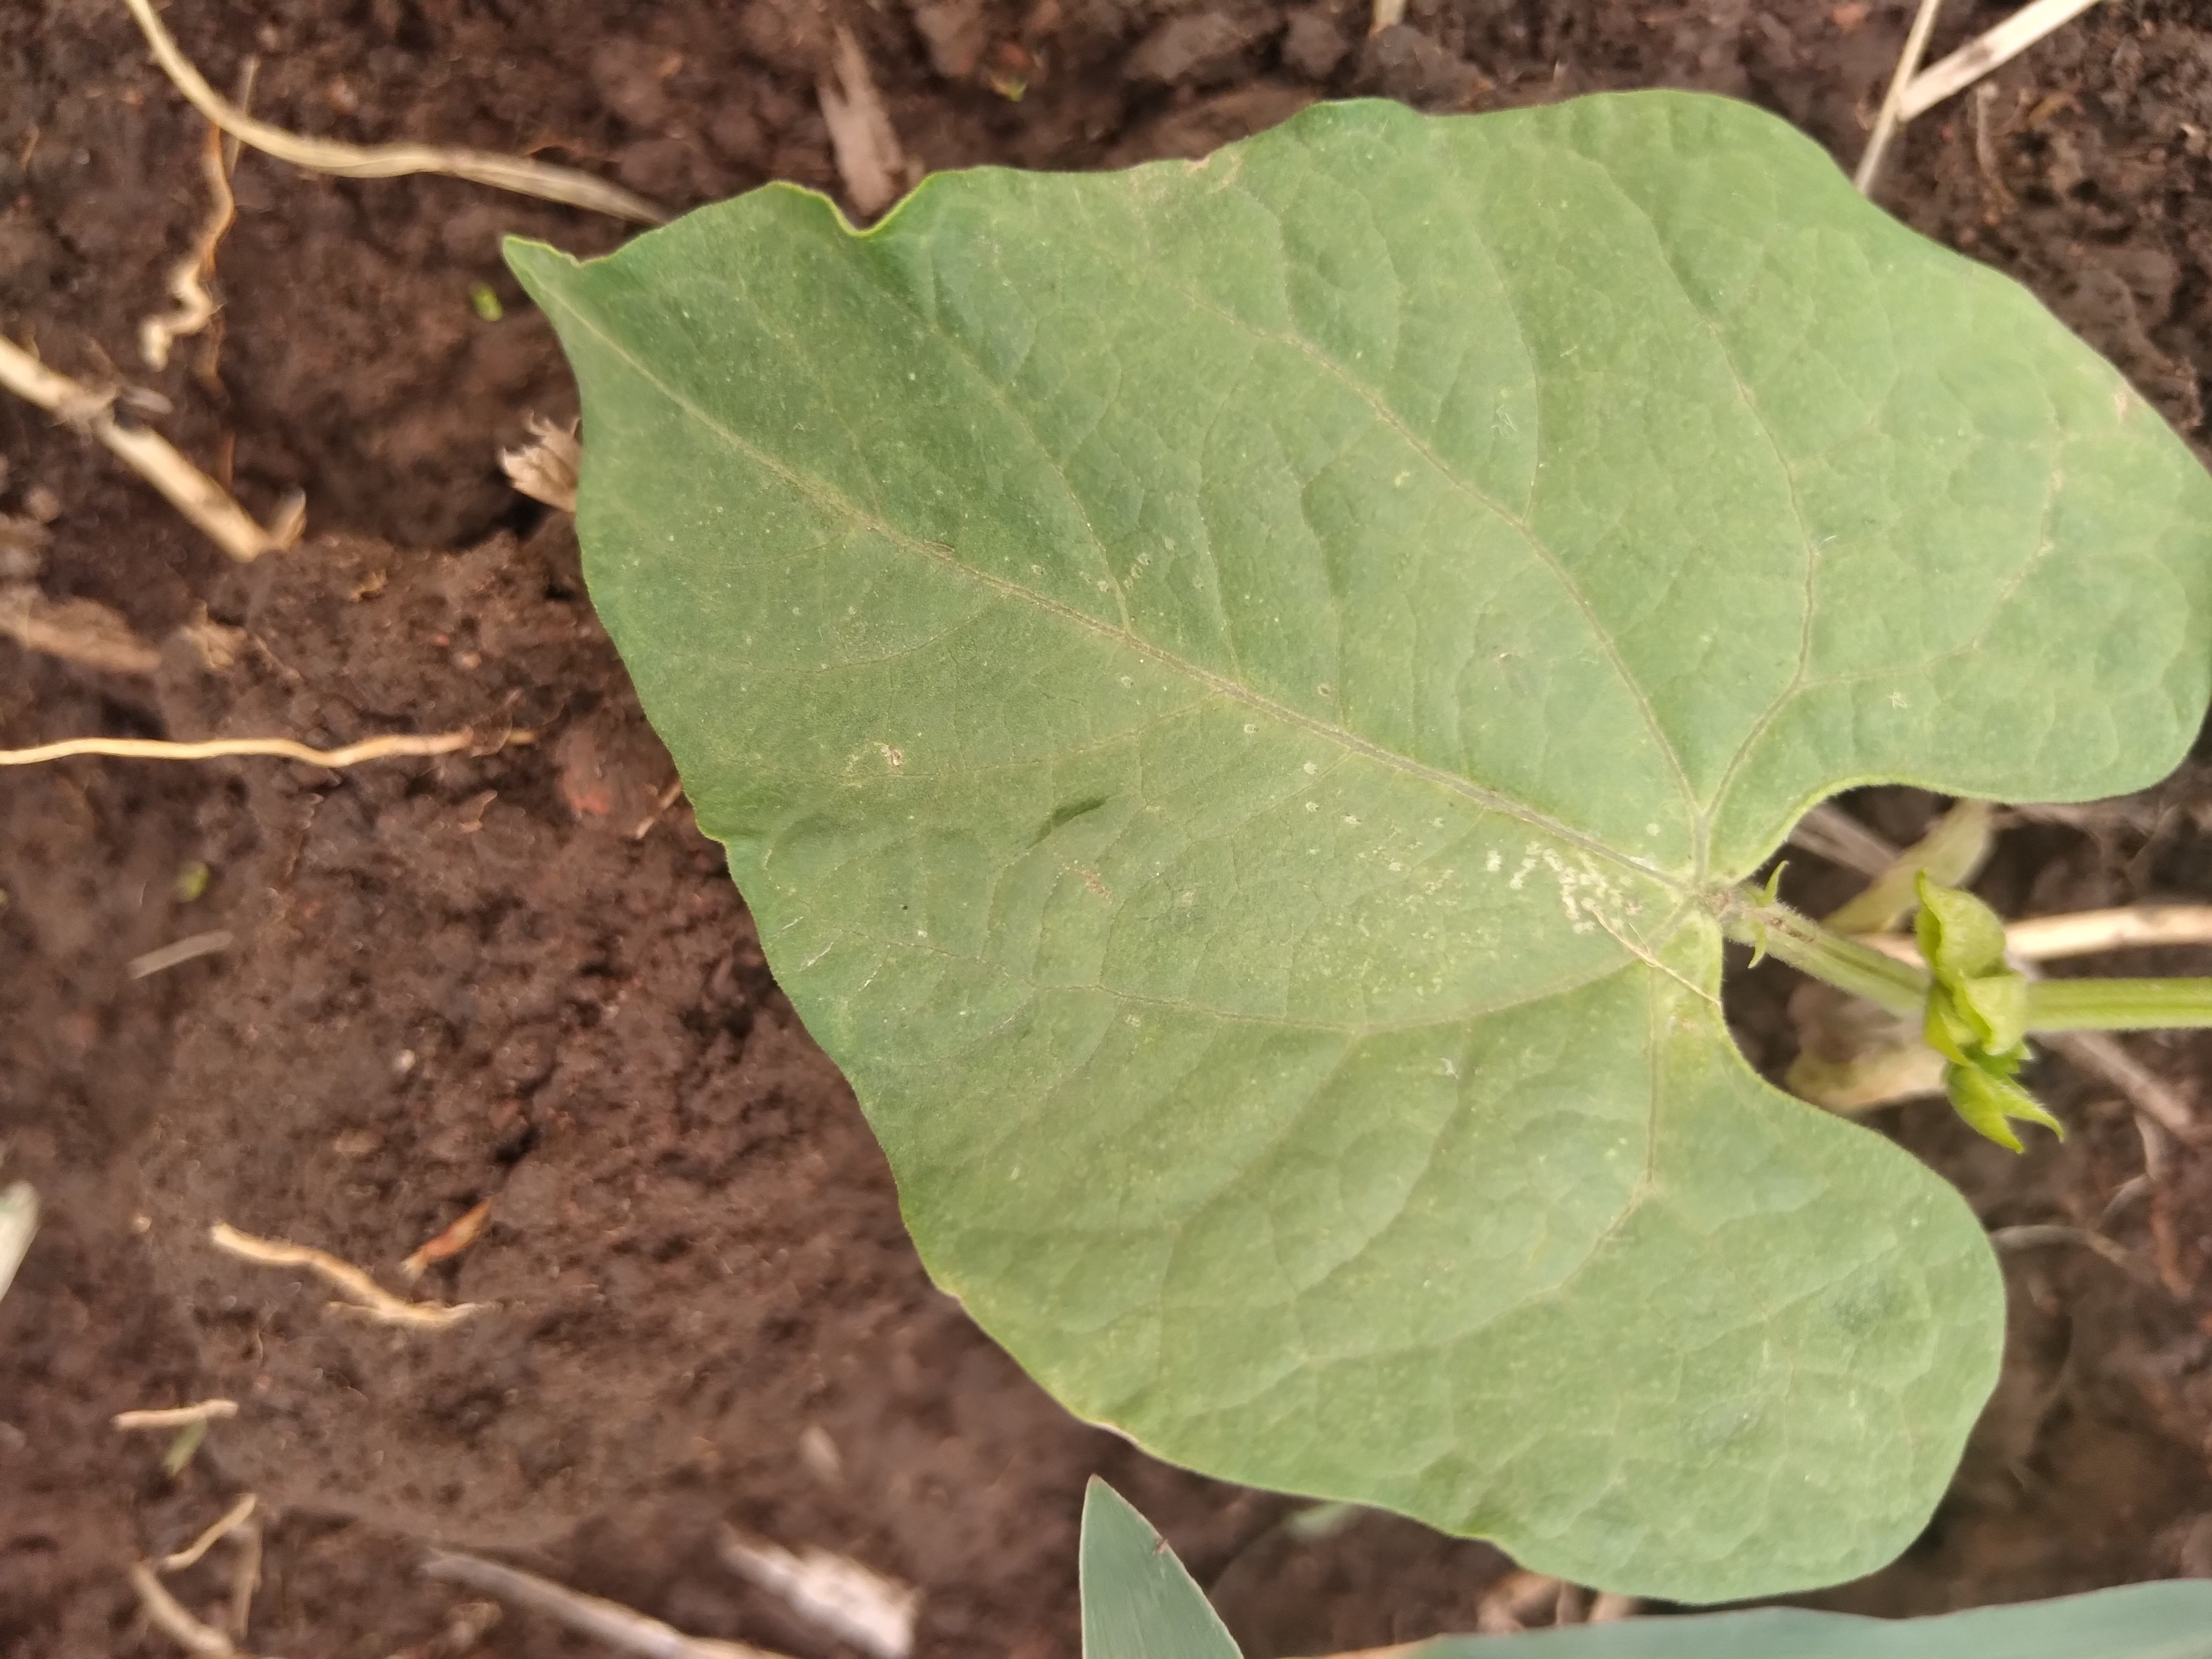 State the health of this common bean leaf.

healthy
